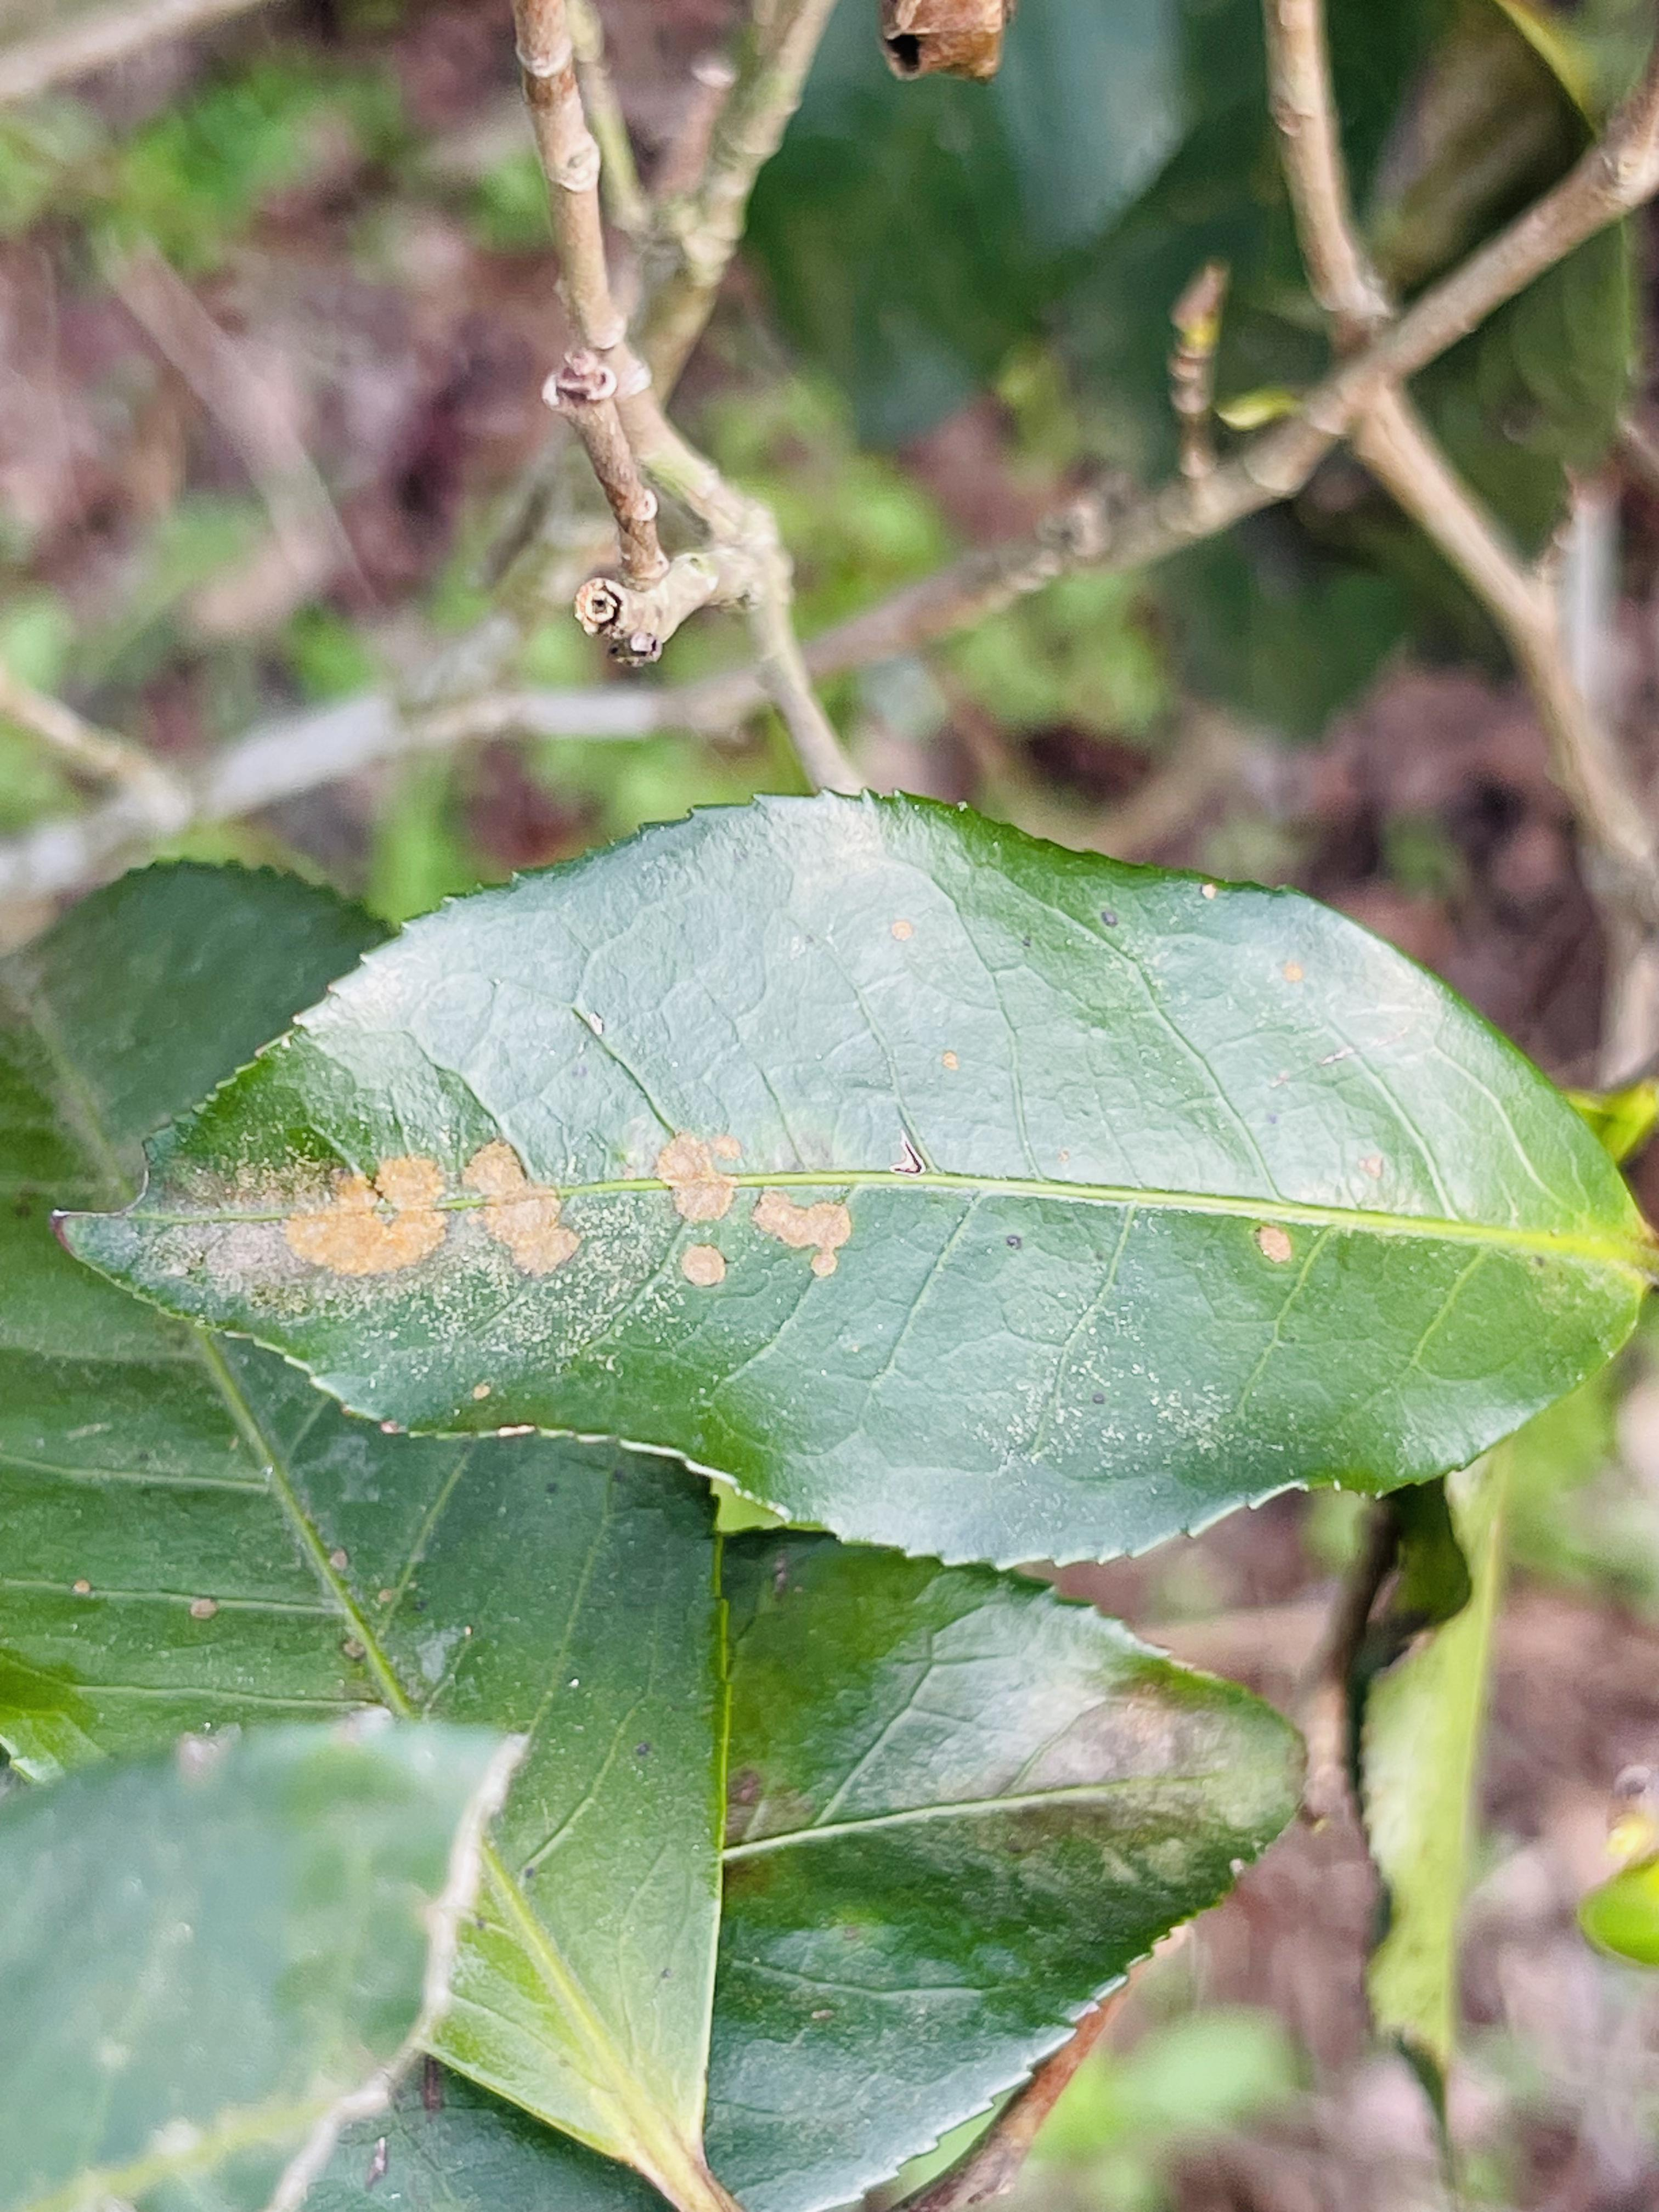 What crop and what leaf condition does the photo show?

tea, red rust
